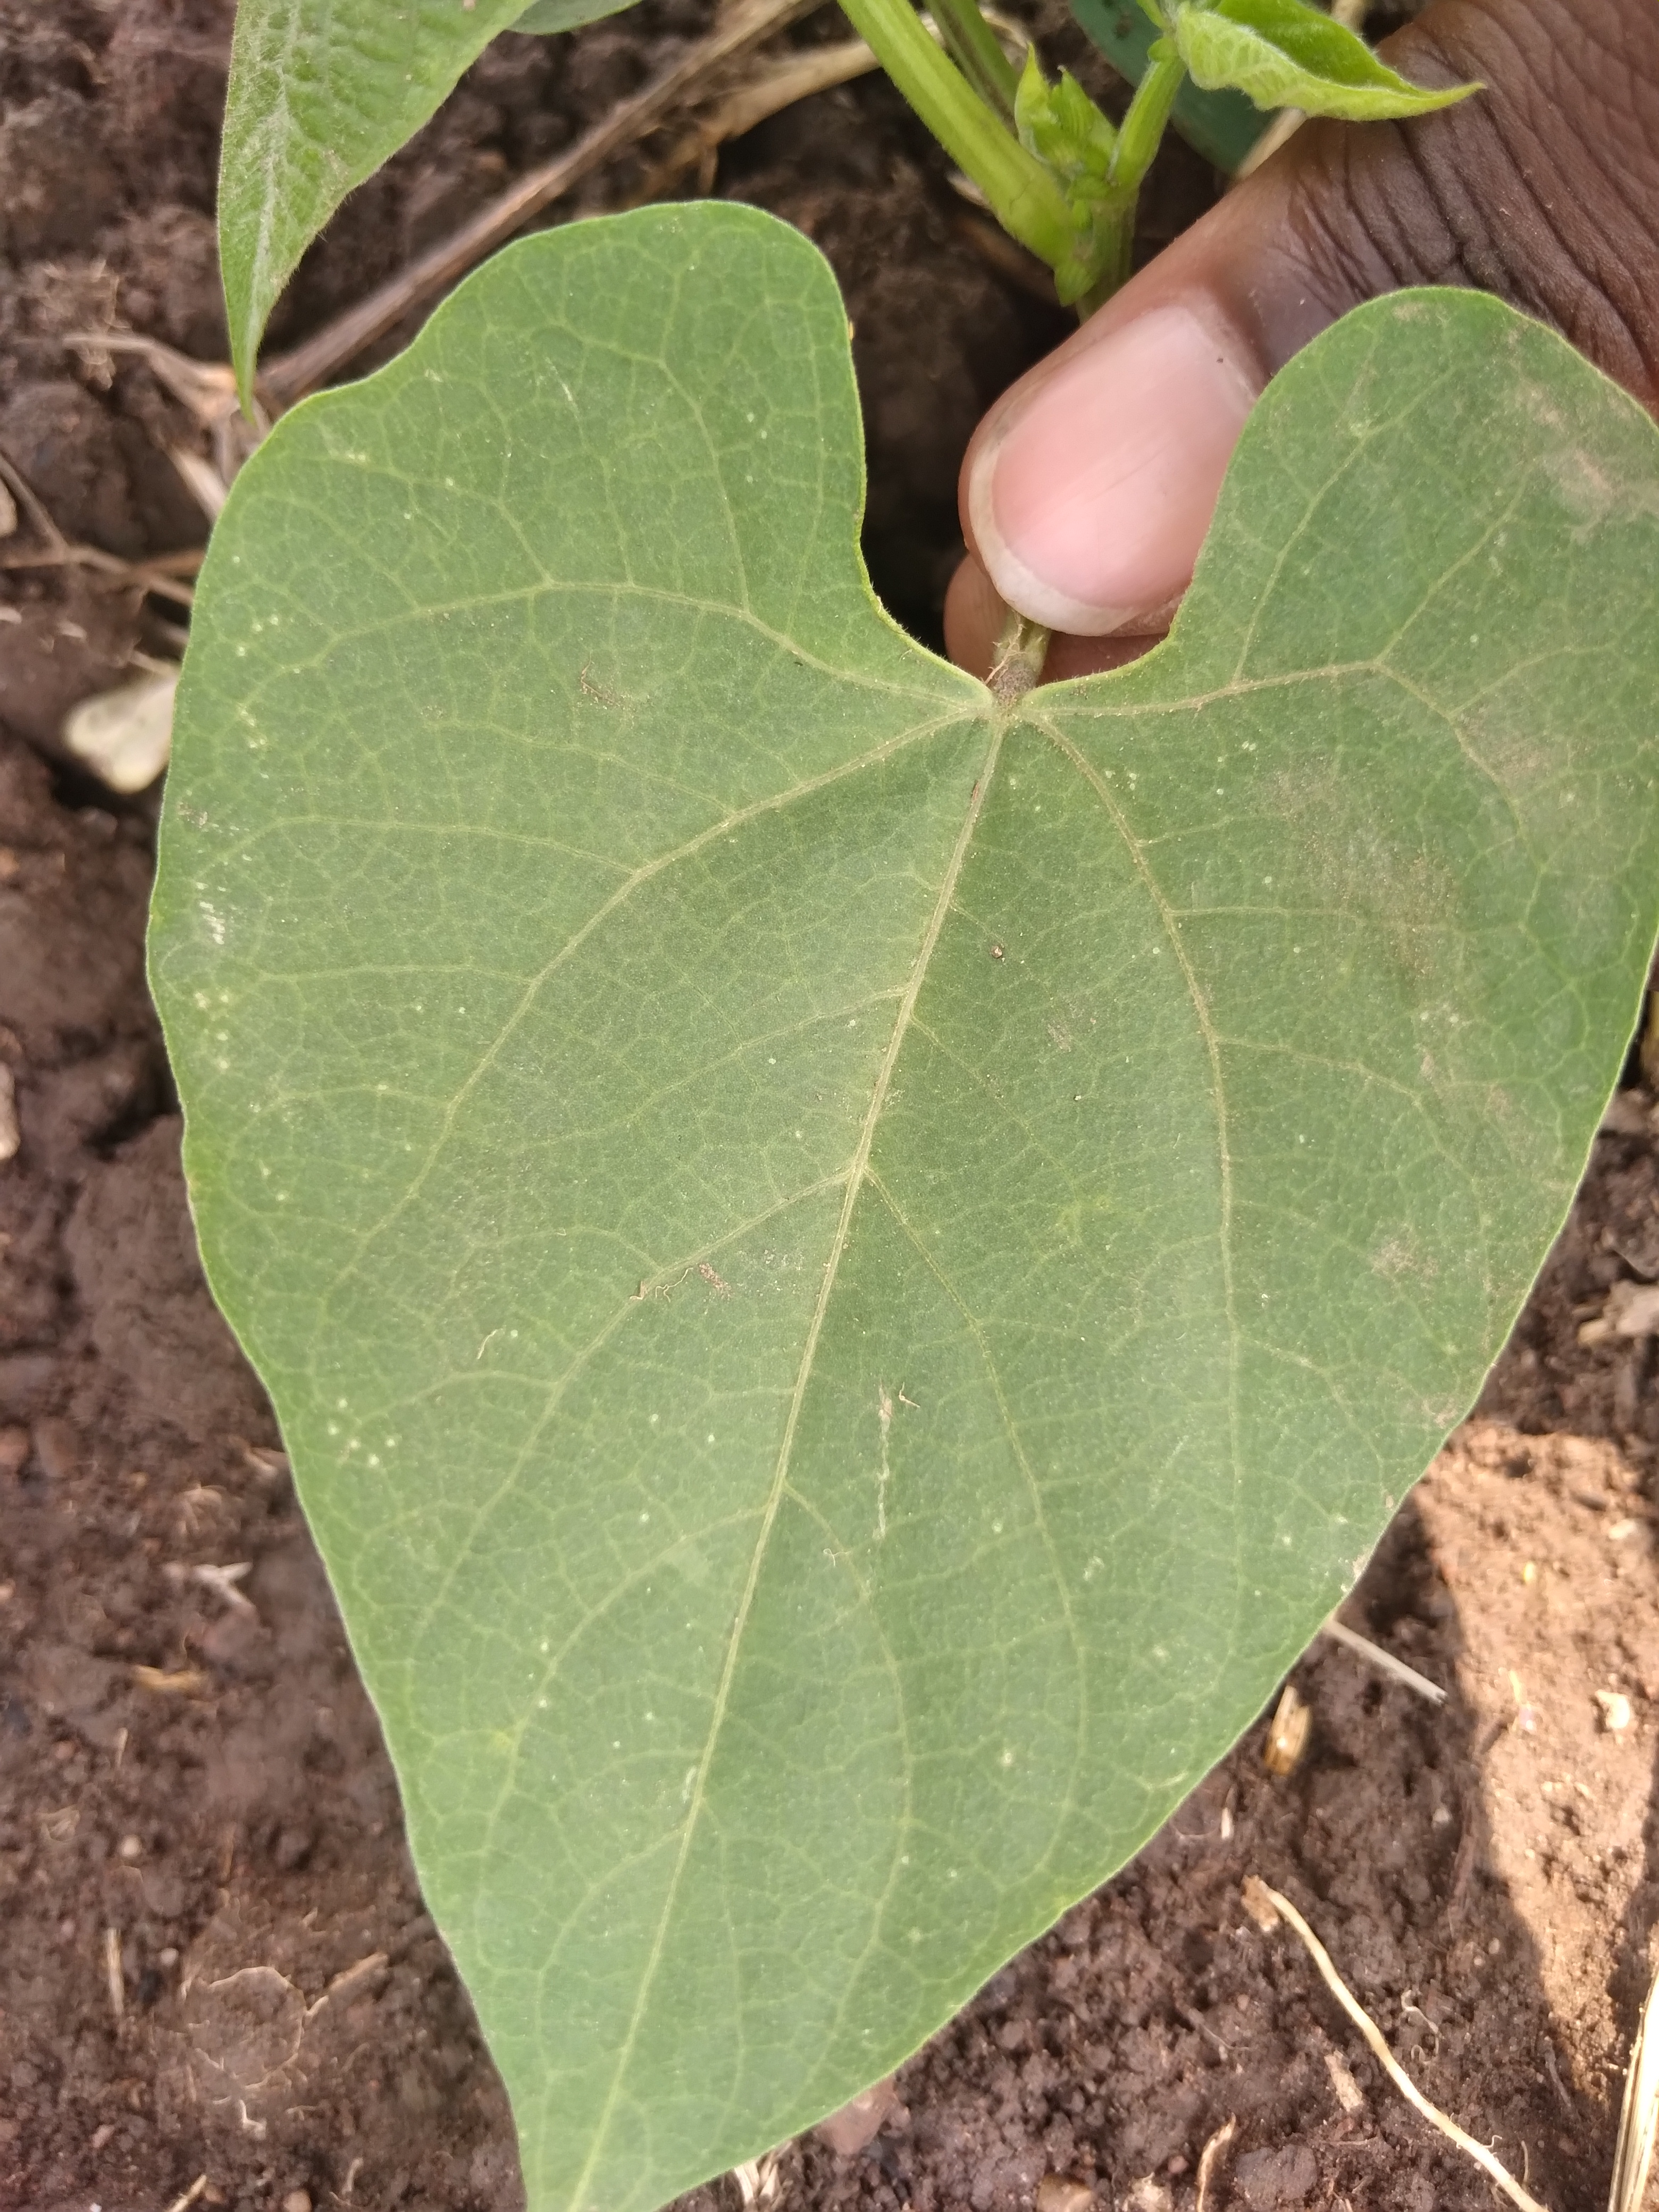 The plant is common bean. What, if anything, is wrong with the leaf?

healthy
